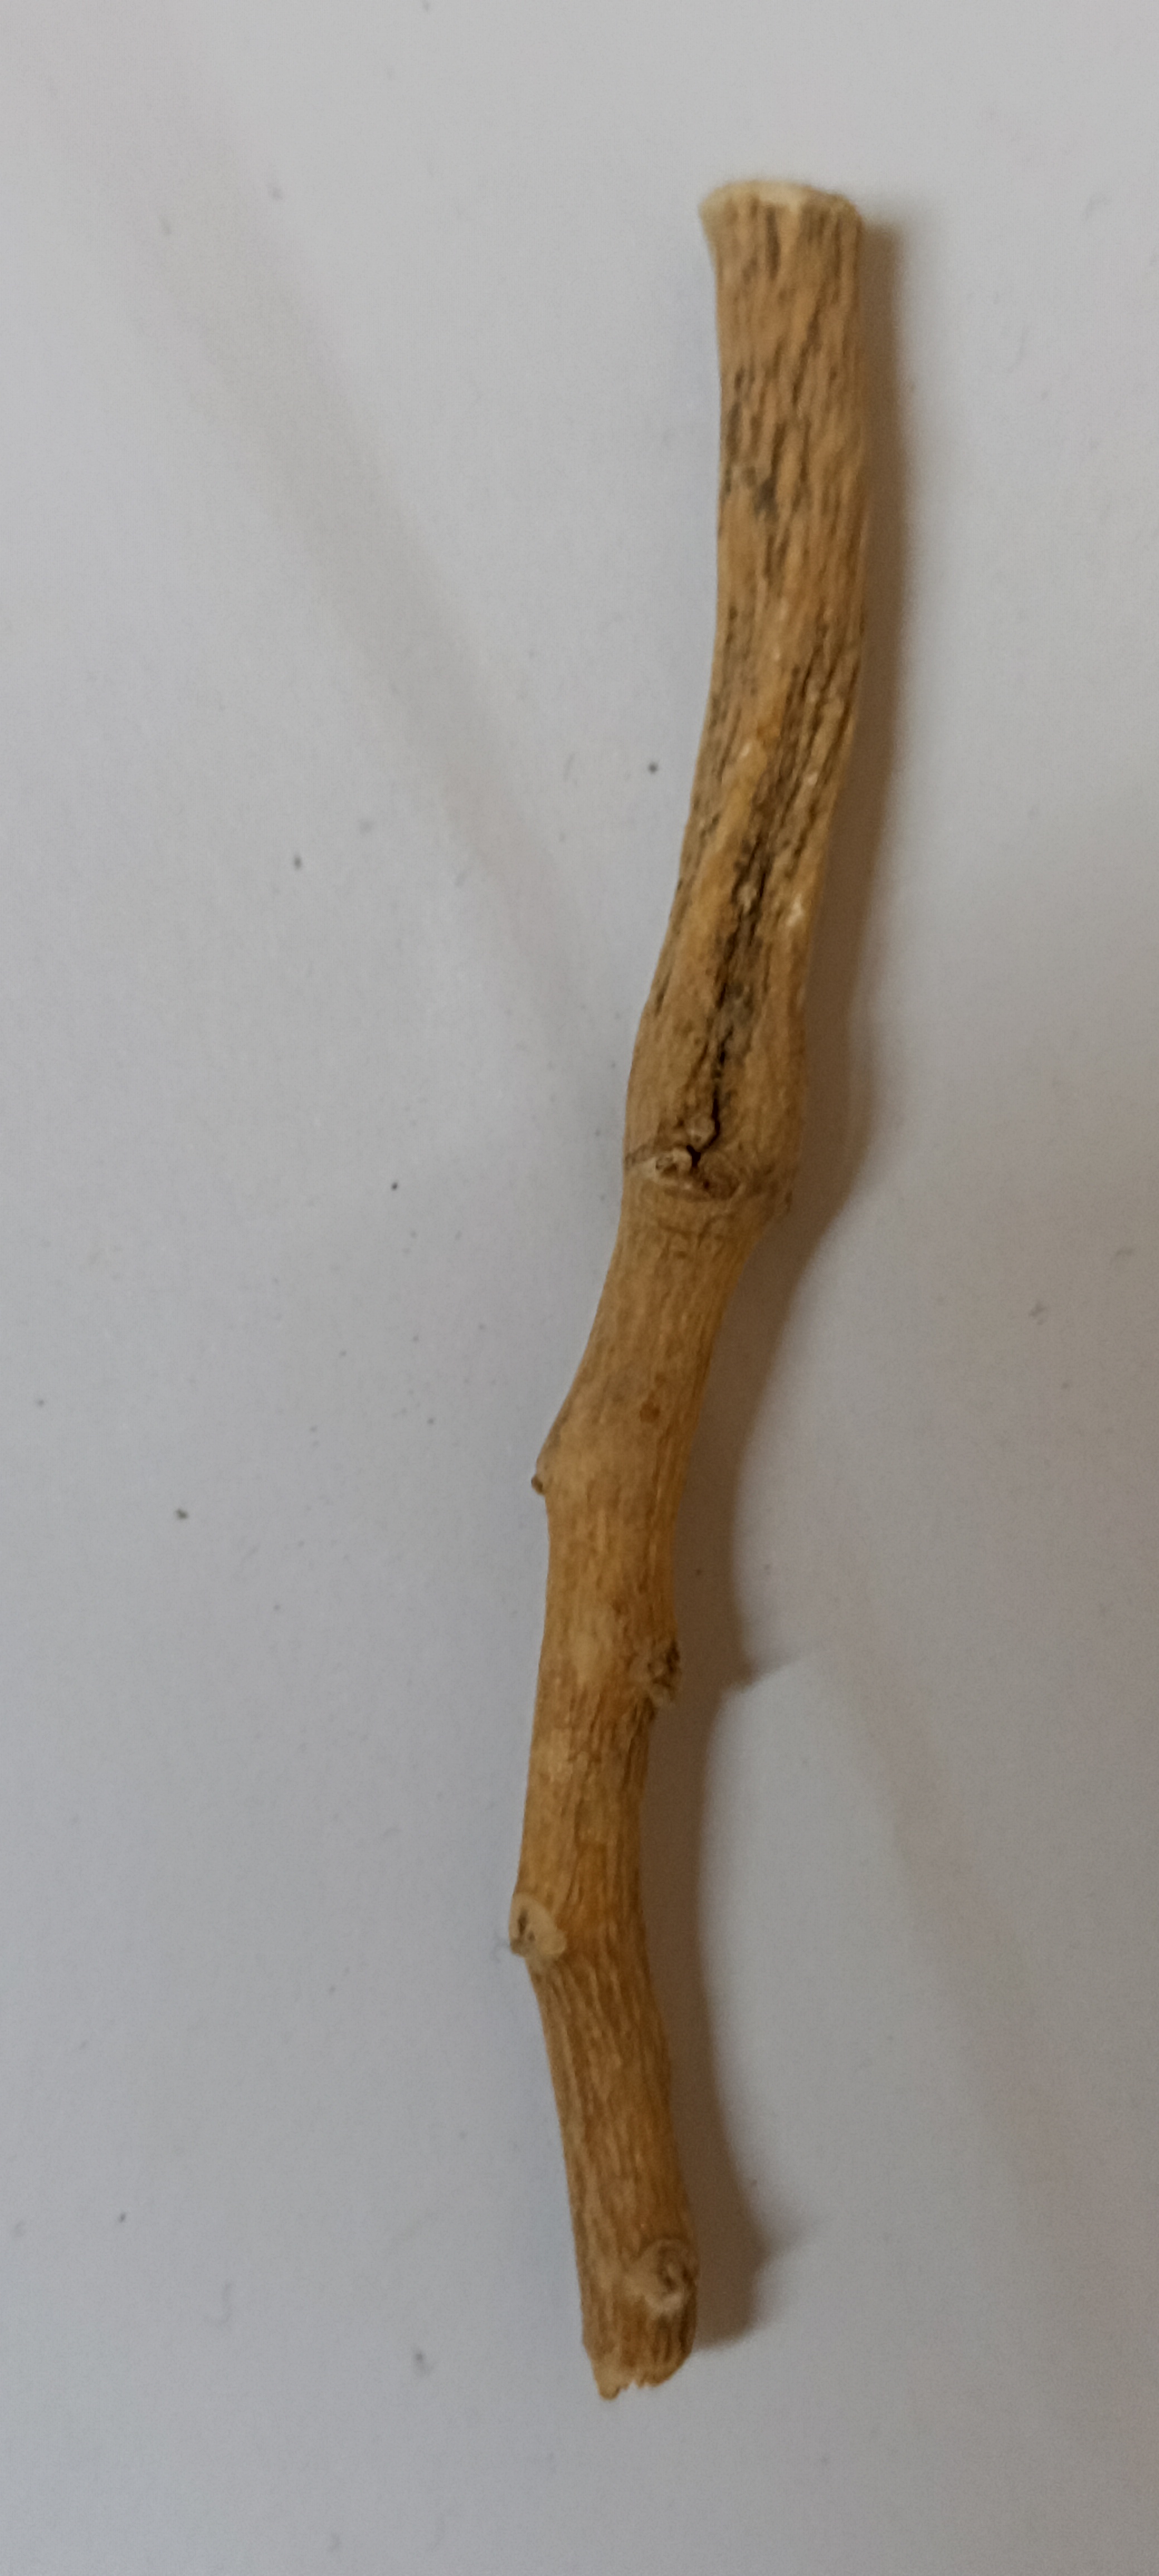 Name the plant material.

ashwagandha
